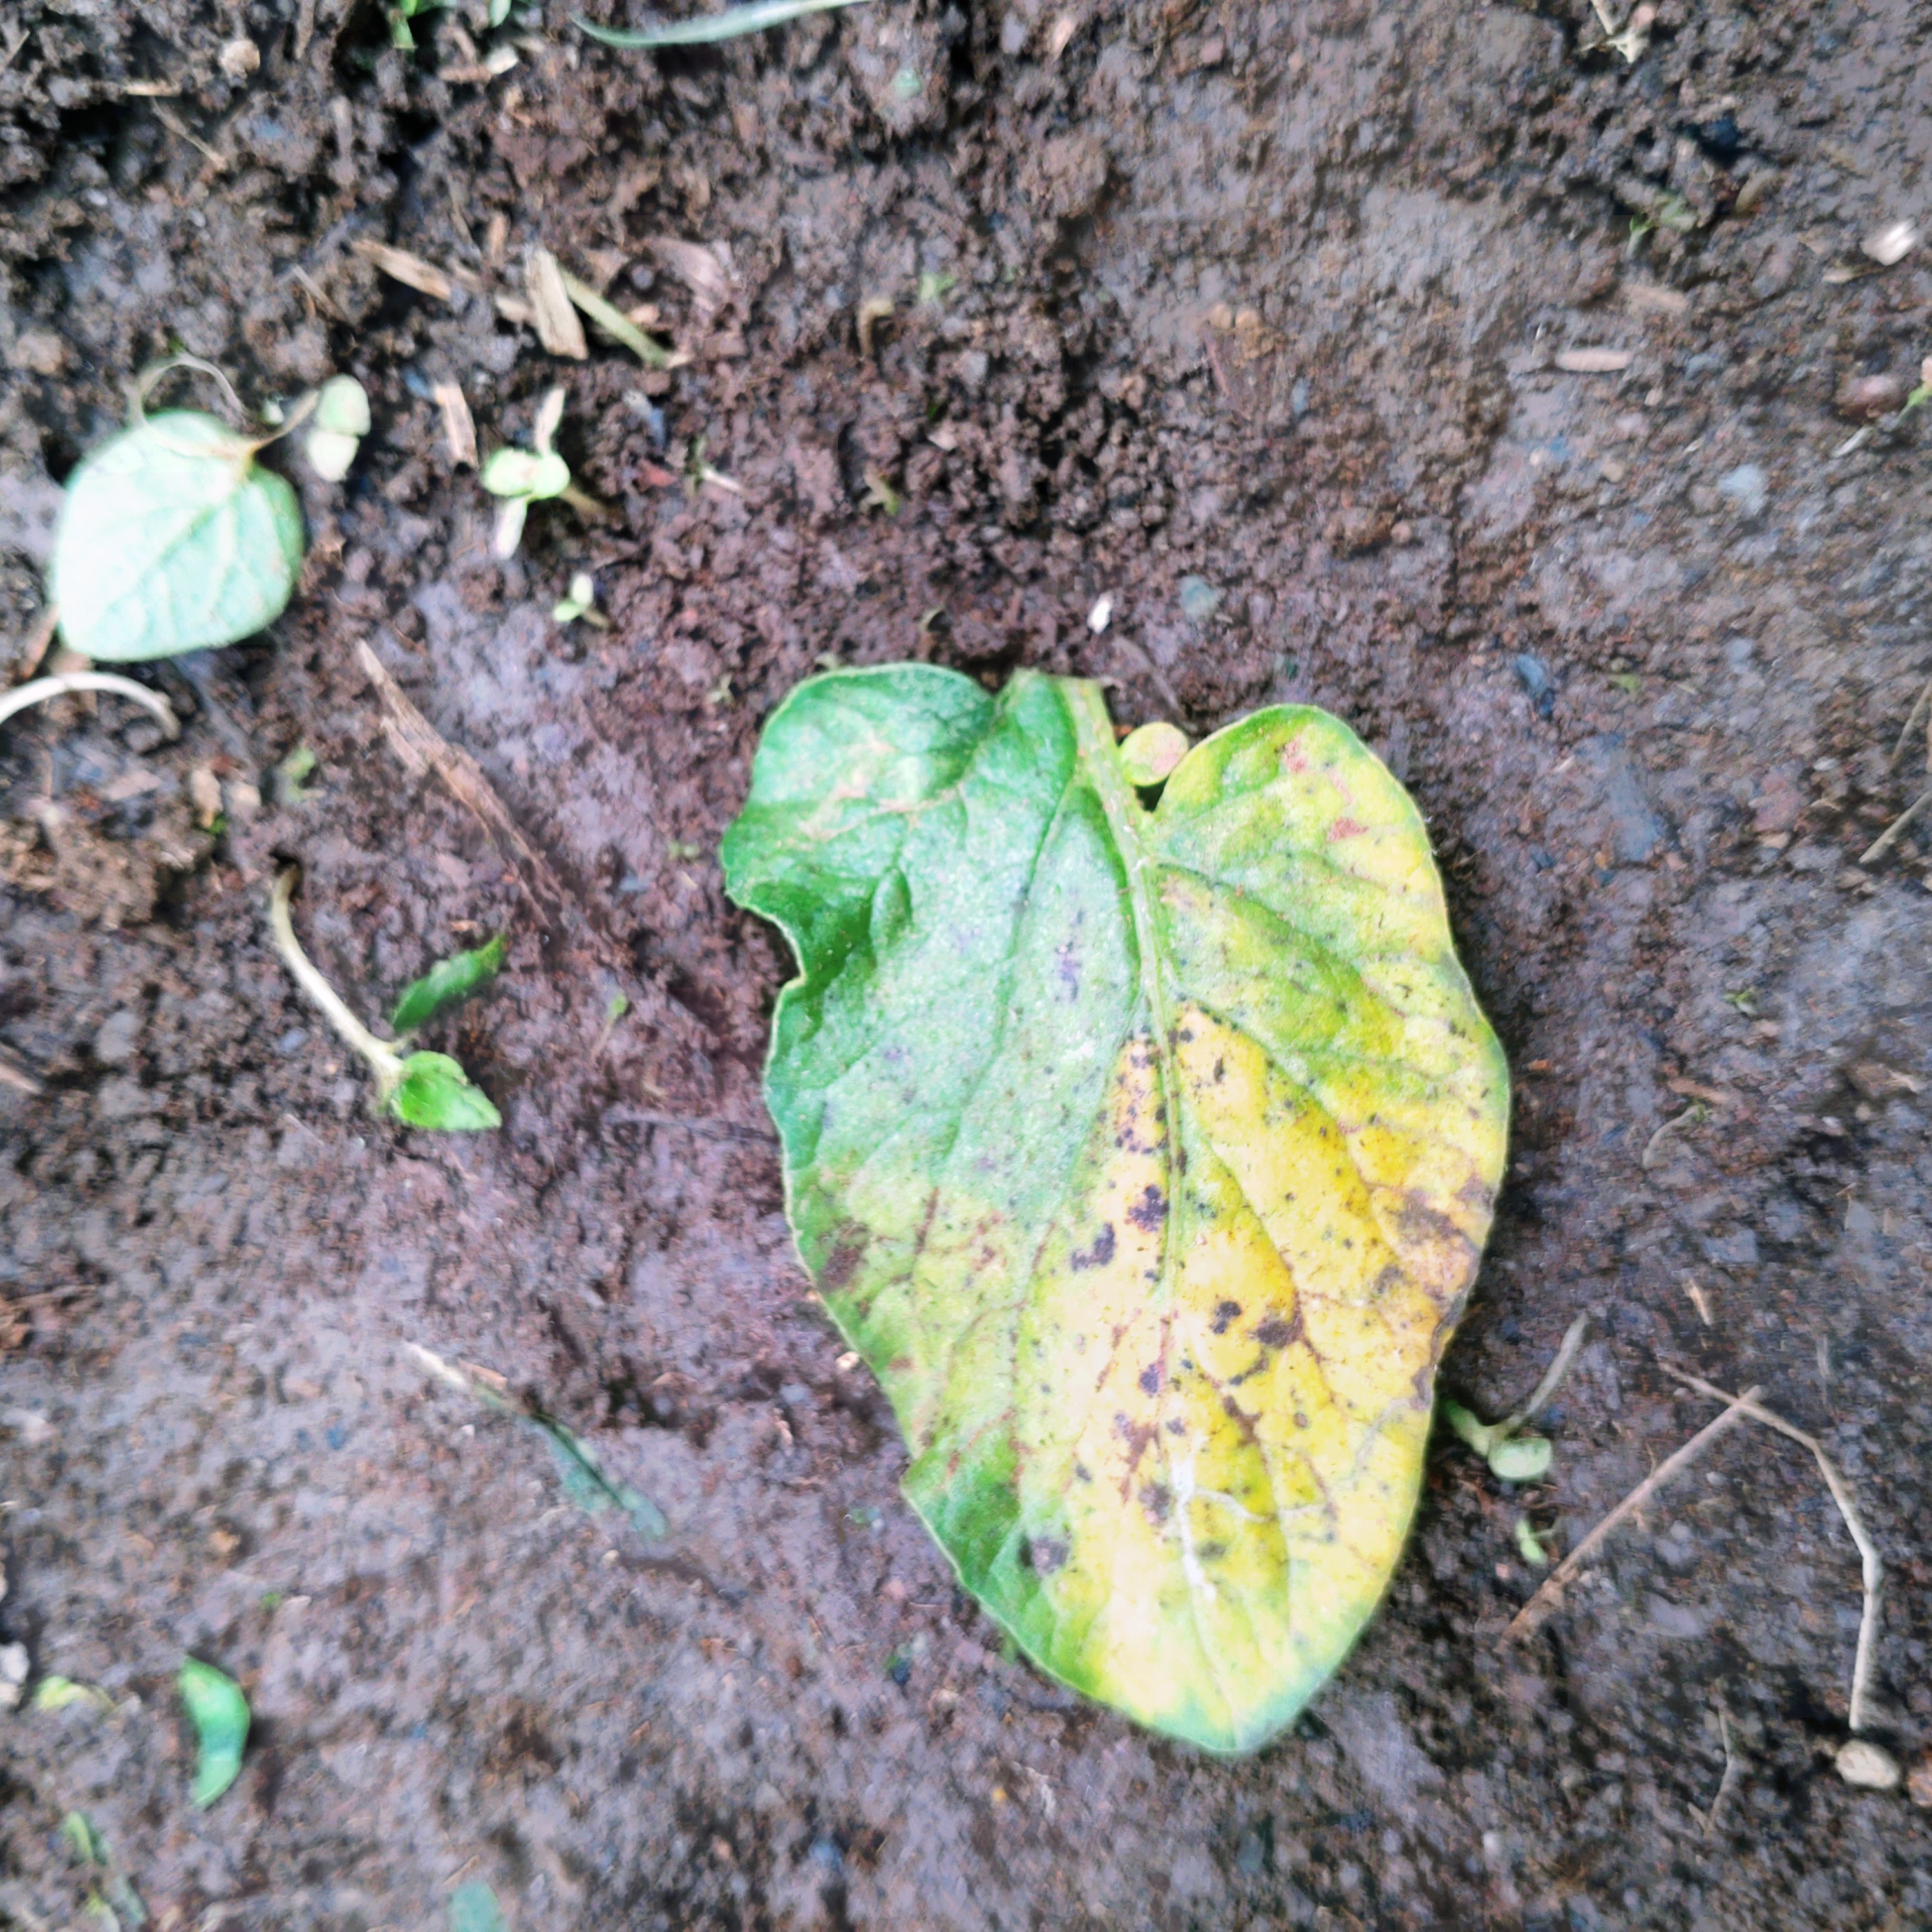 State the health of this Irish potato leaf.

late blight
